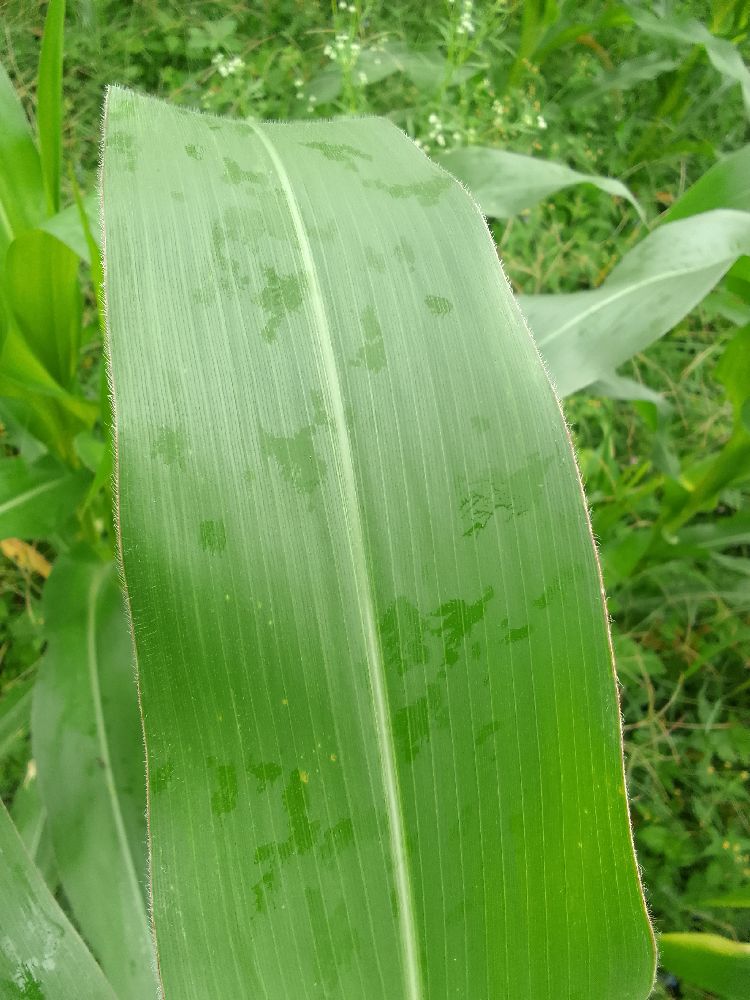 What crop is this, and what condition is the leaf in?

maize, healthy
